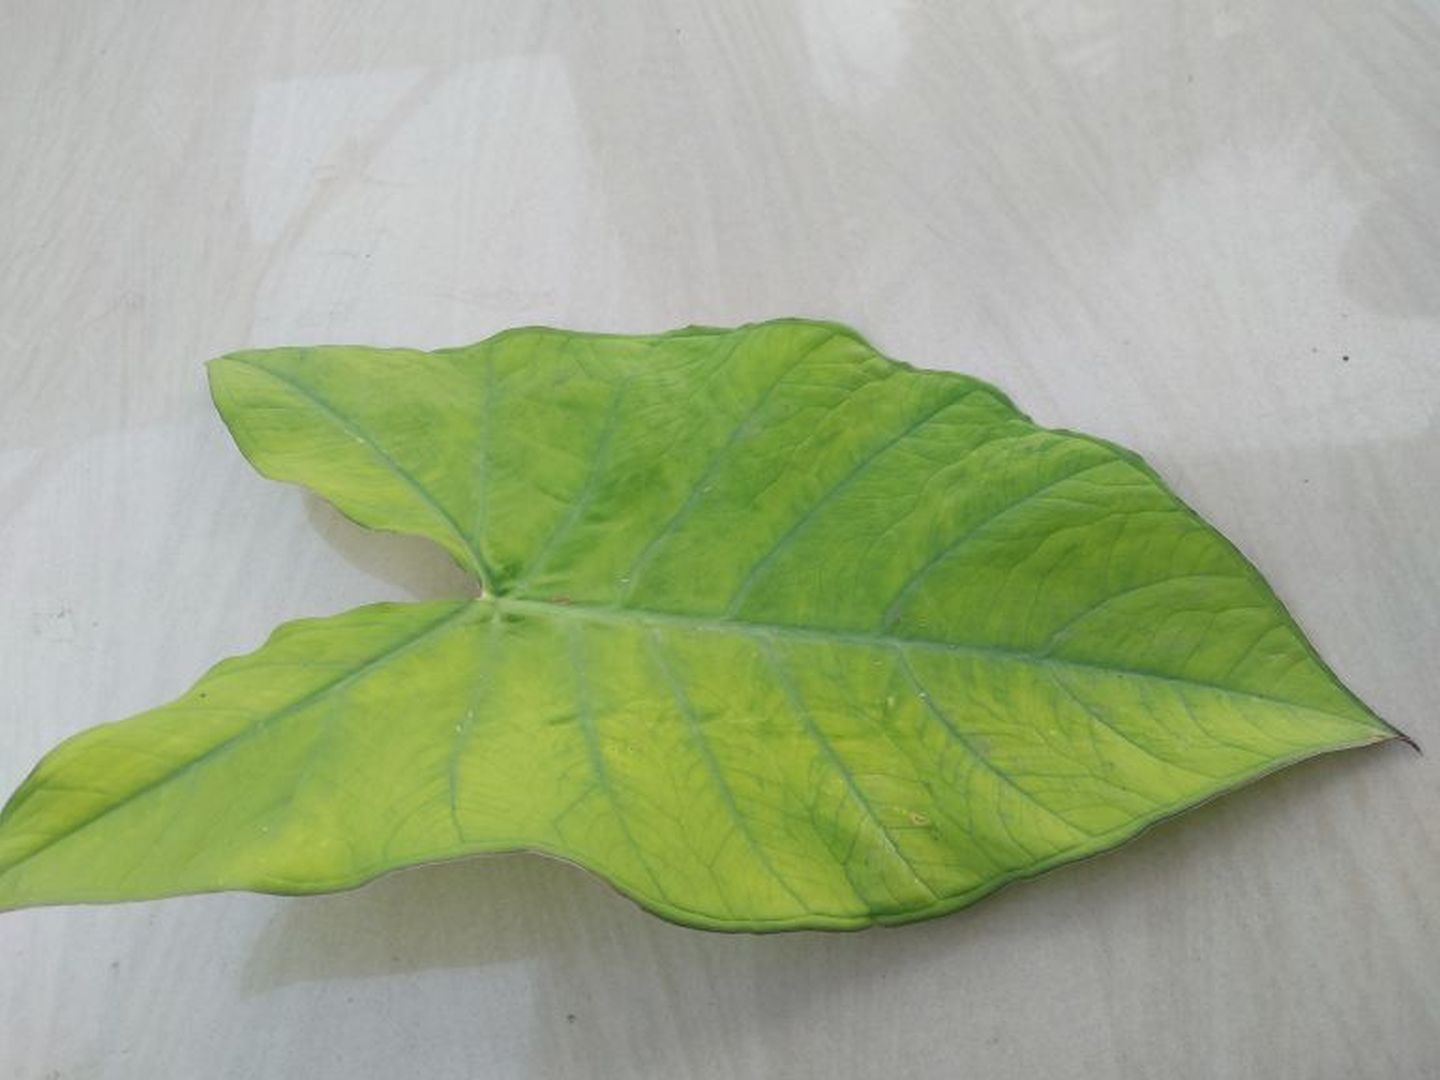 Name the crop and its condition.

taro, mosaic
